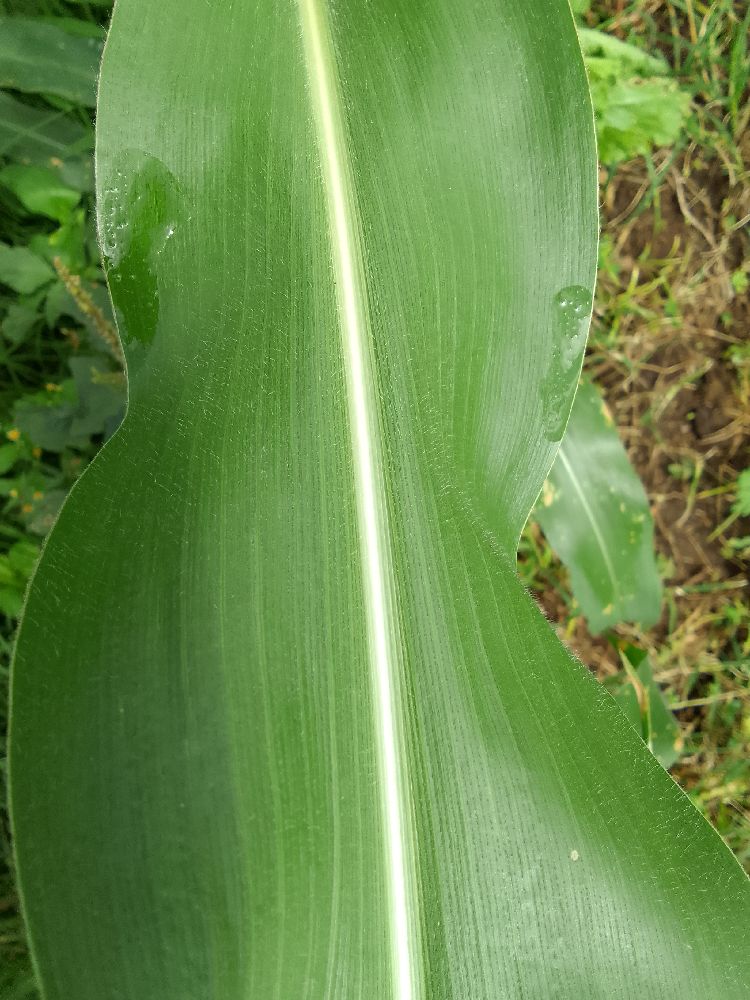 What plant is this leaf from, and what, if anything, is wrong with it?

maize, healthy
